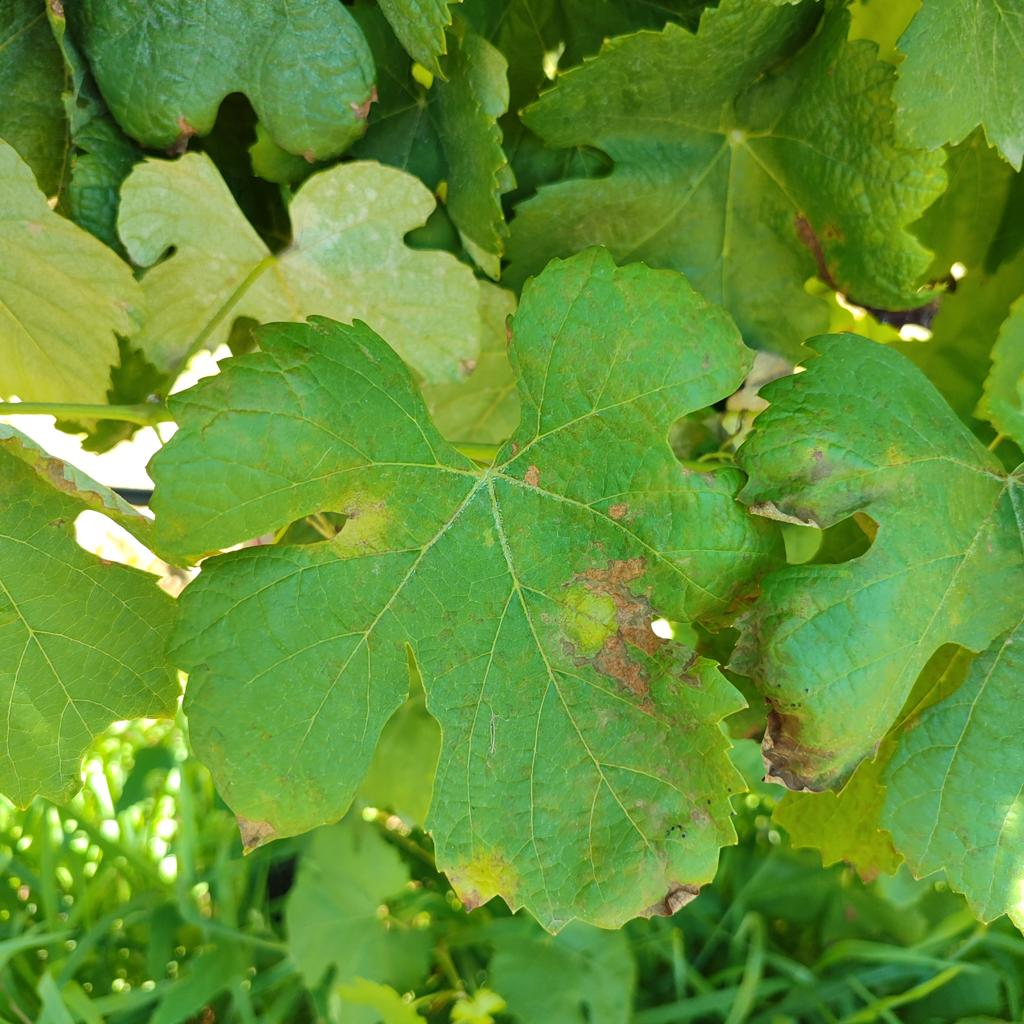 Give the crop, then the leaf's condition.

grapevine, downy mildew
